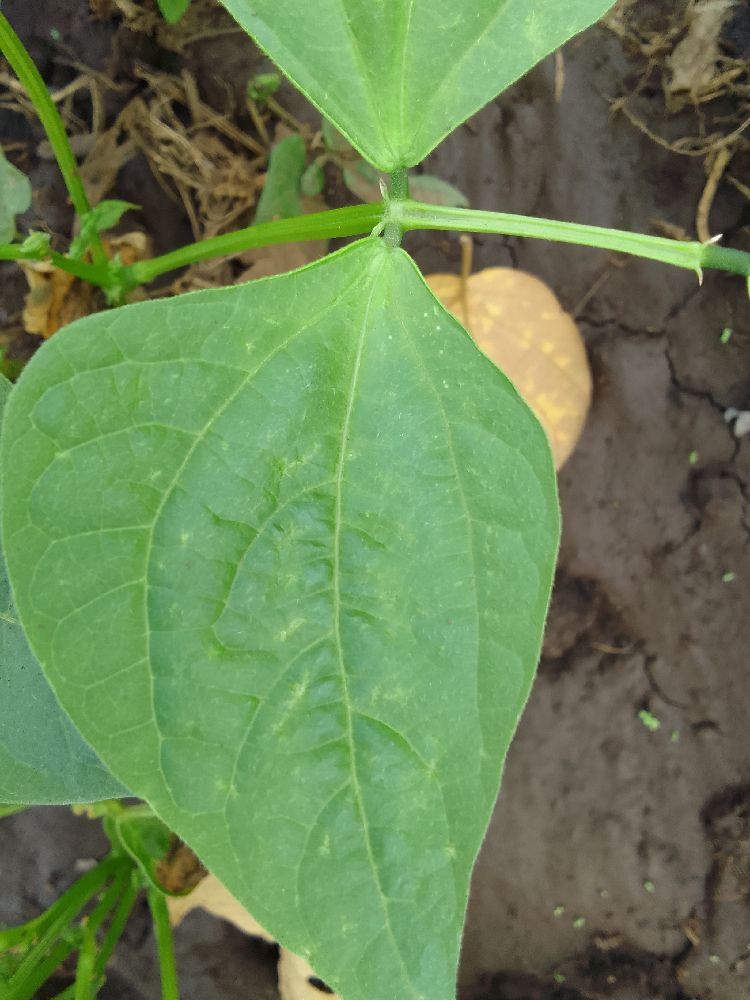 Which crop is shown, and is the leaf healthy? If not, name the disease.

common bean, healthy
